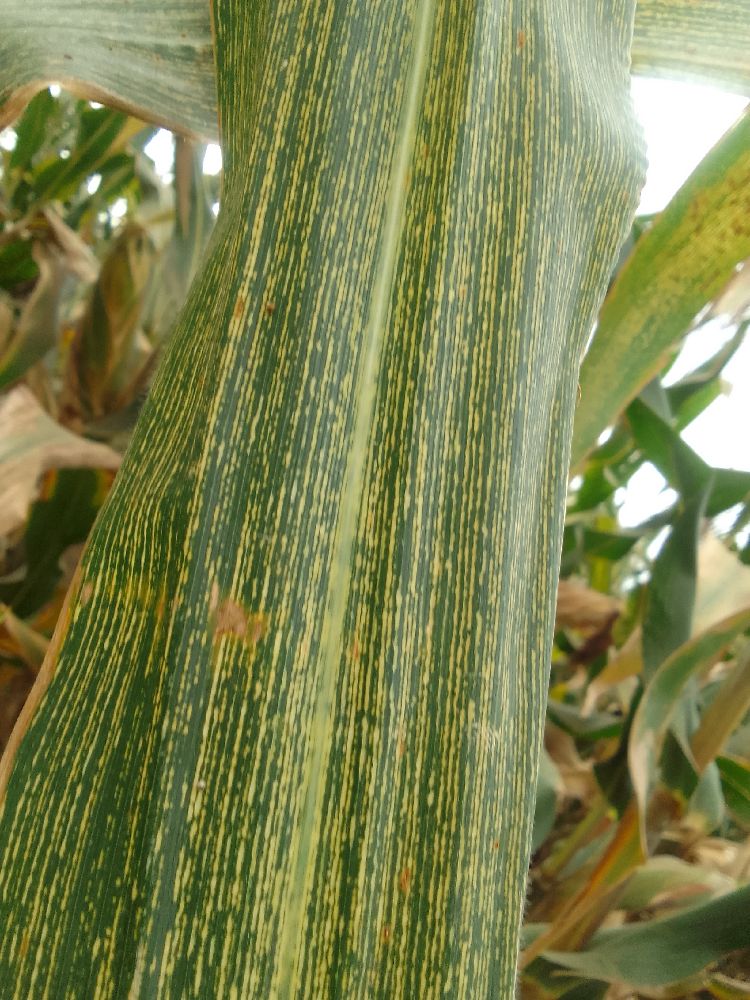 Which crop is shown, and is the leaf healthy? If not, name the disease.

maize, maize streak virus
